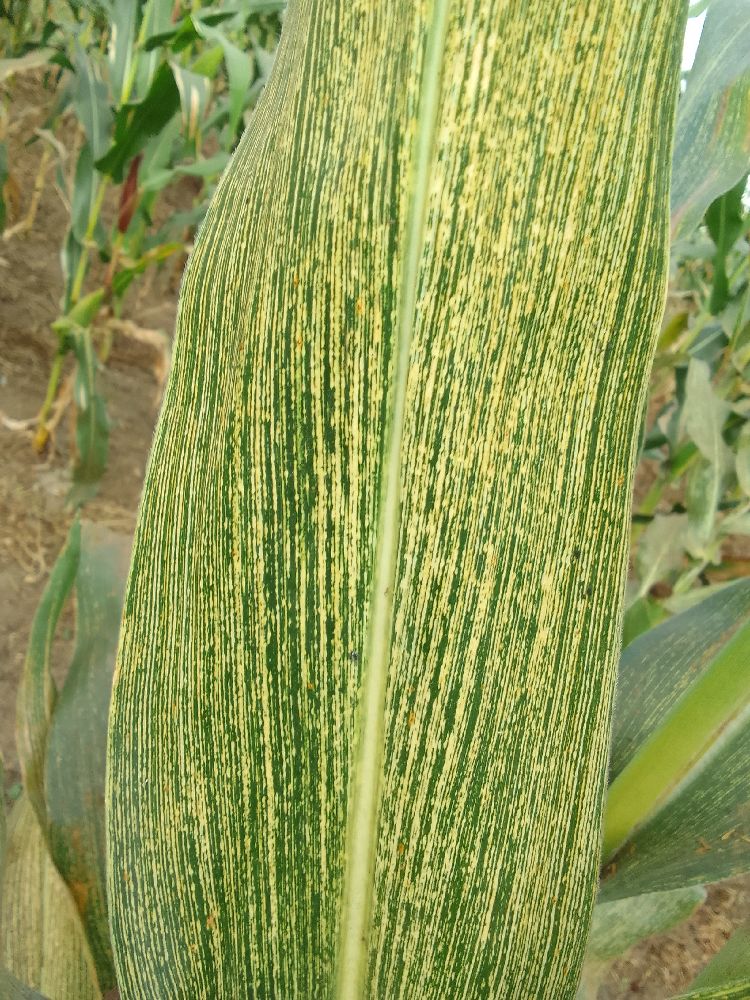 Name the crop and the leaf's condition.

maize, maize streak virus
